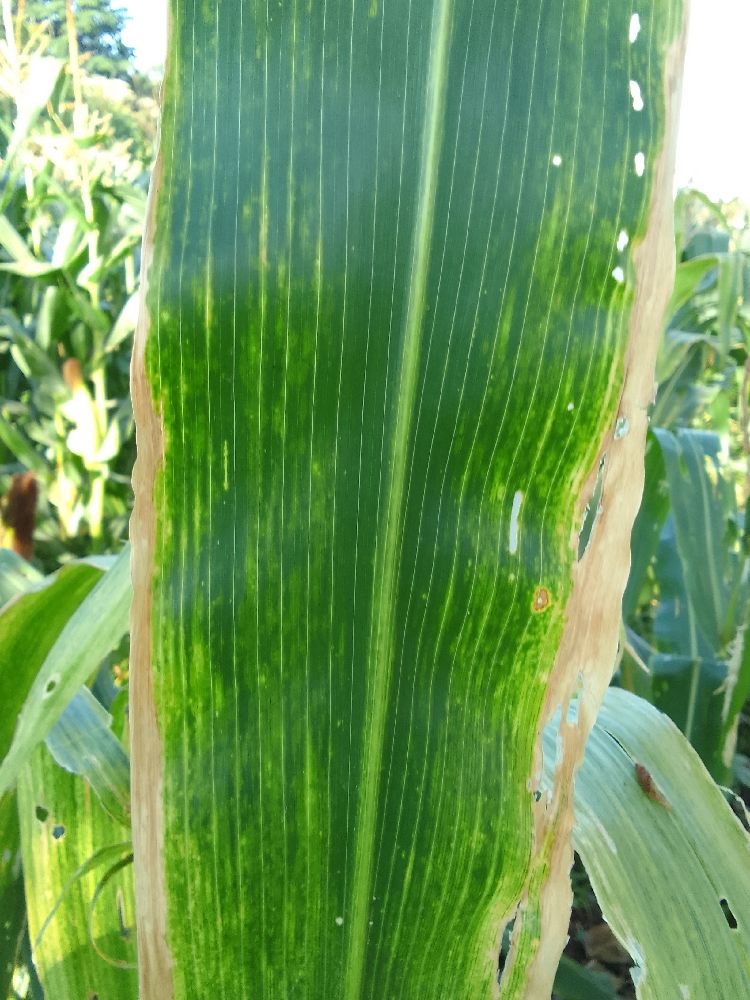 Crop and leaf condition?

maize, maize lethal necrosis
